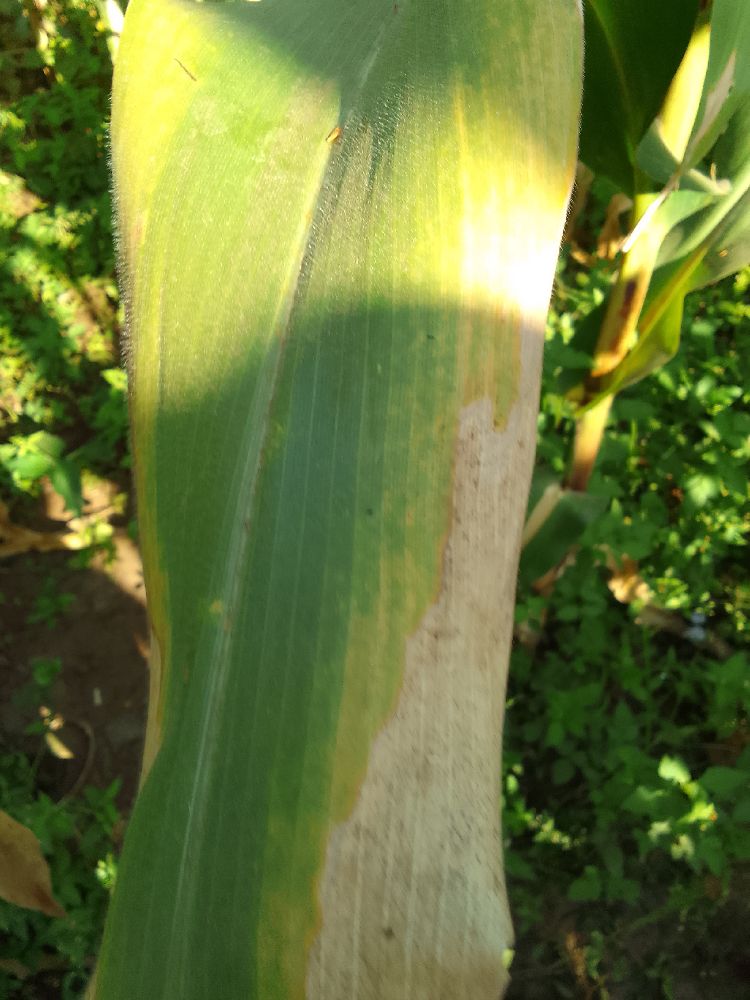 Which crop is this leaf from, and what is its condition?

maize, maize lethal necrosis
